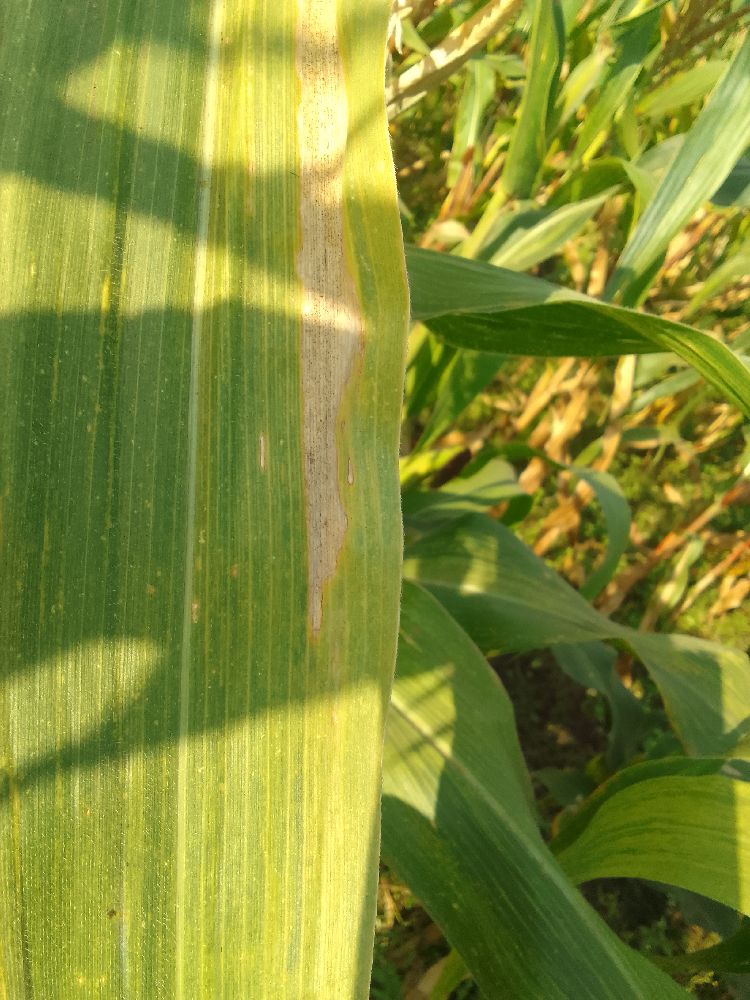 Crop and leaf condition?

maize, maize lethal necrosis
